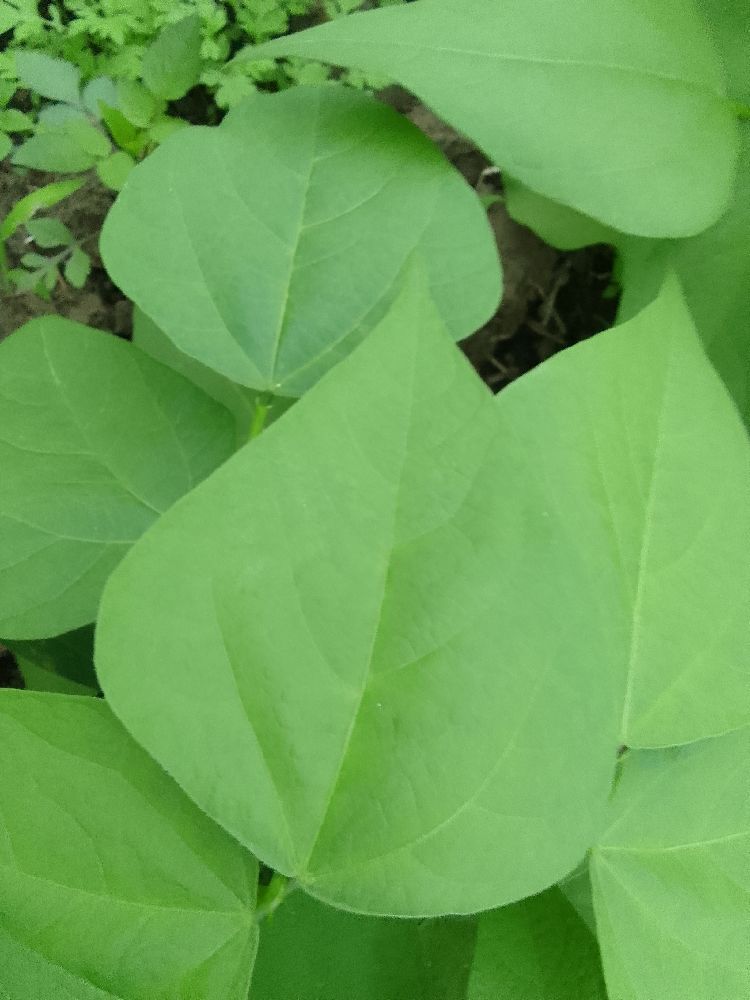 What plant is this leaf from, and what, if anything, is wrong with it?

common bean, healthy
